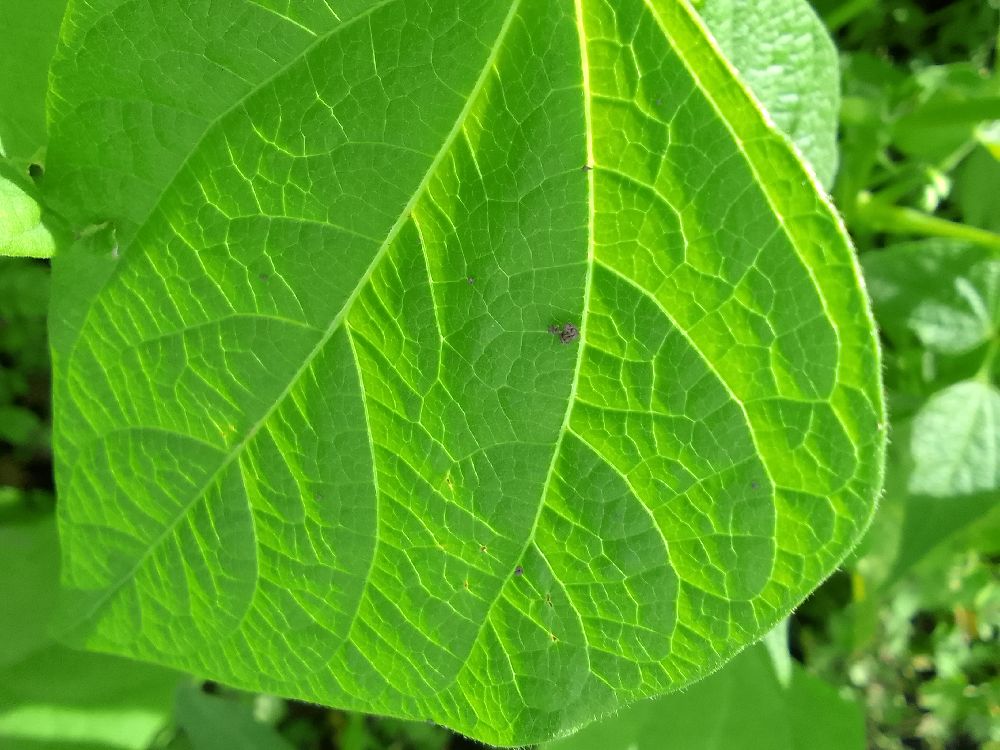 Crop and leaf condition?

common bean, healthy
